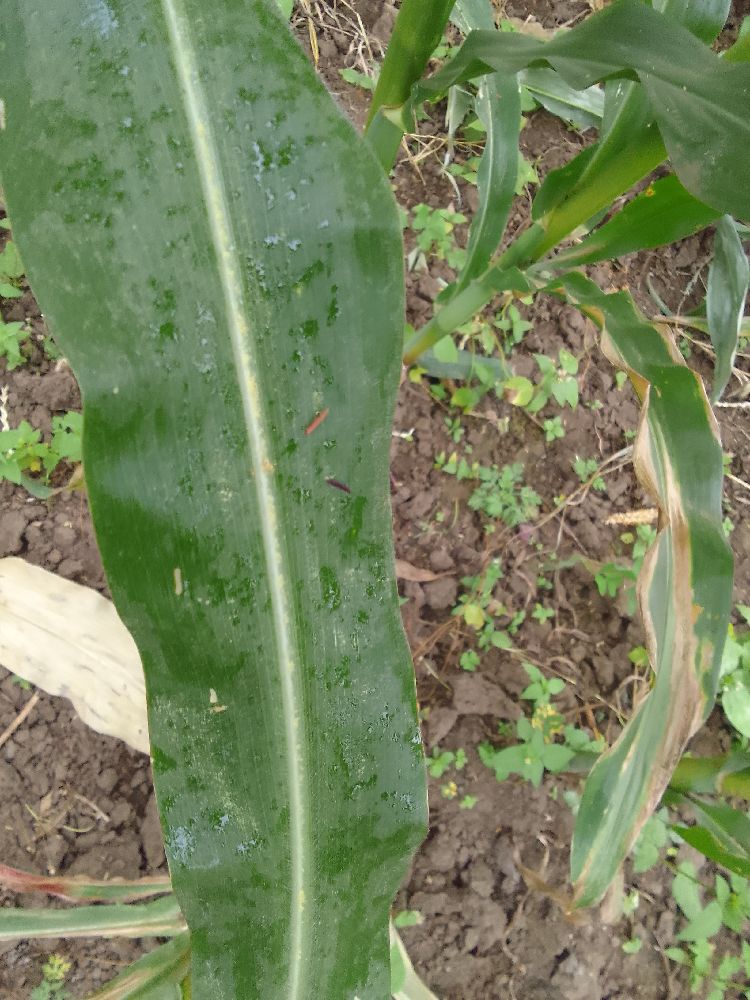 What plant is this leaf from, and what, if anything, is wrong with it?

maize, healthy
